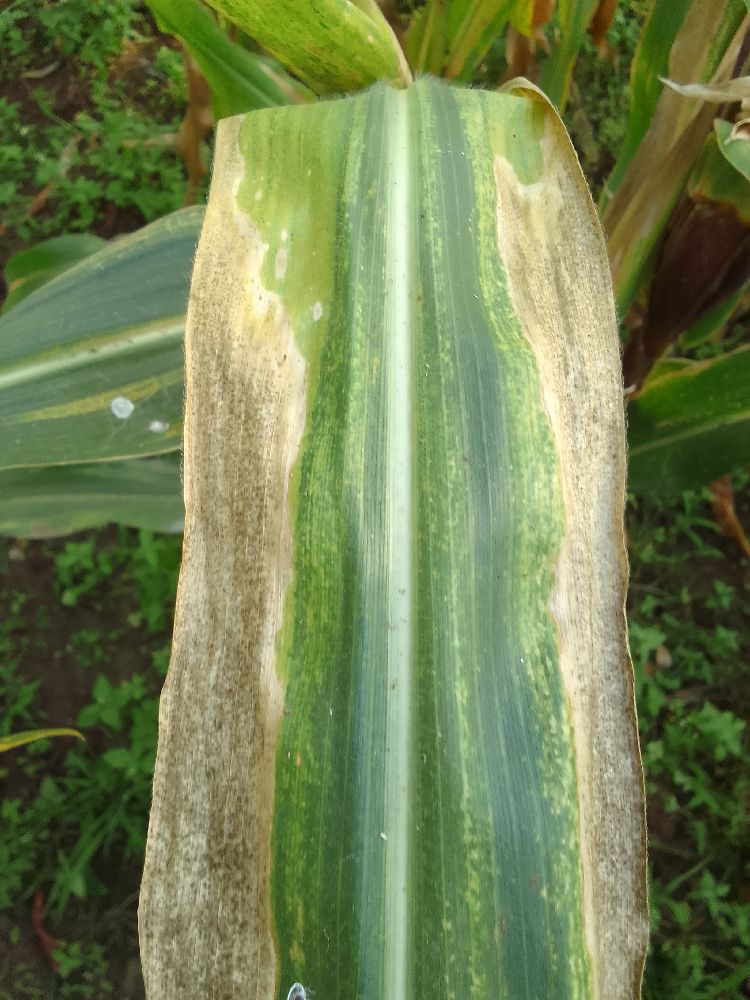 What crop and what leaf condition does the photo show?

maize, maize lethal necrosis
